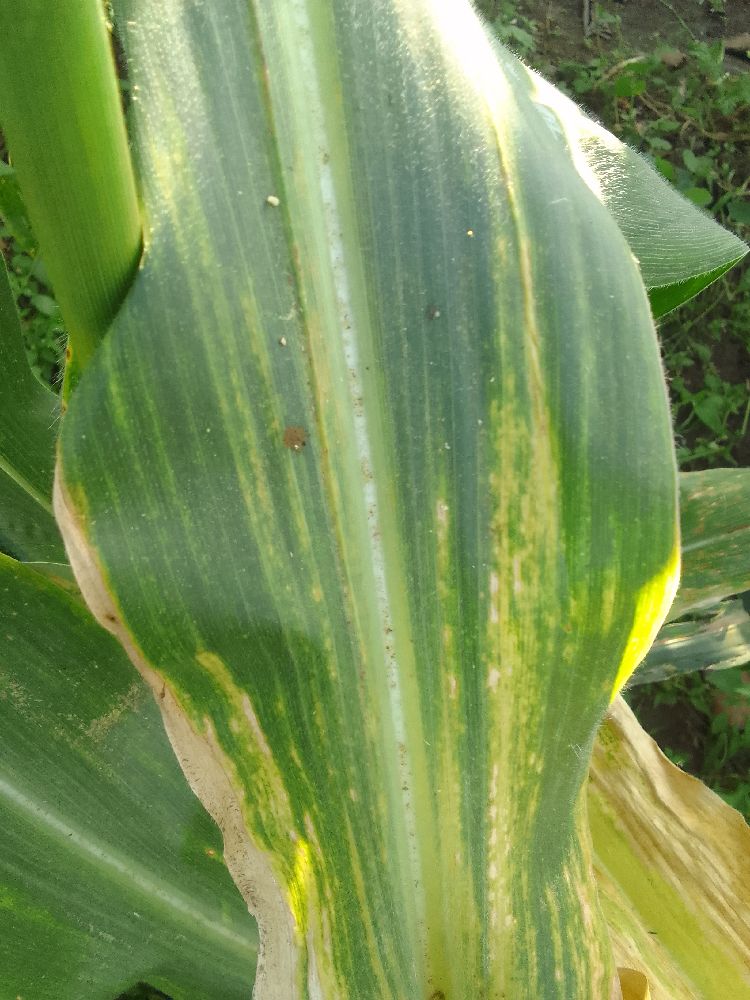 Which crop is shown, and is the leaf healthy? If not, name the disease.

maize, maize lethal necrosis
